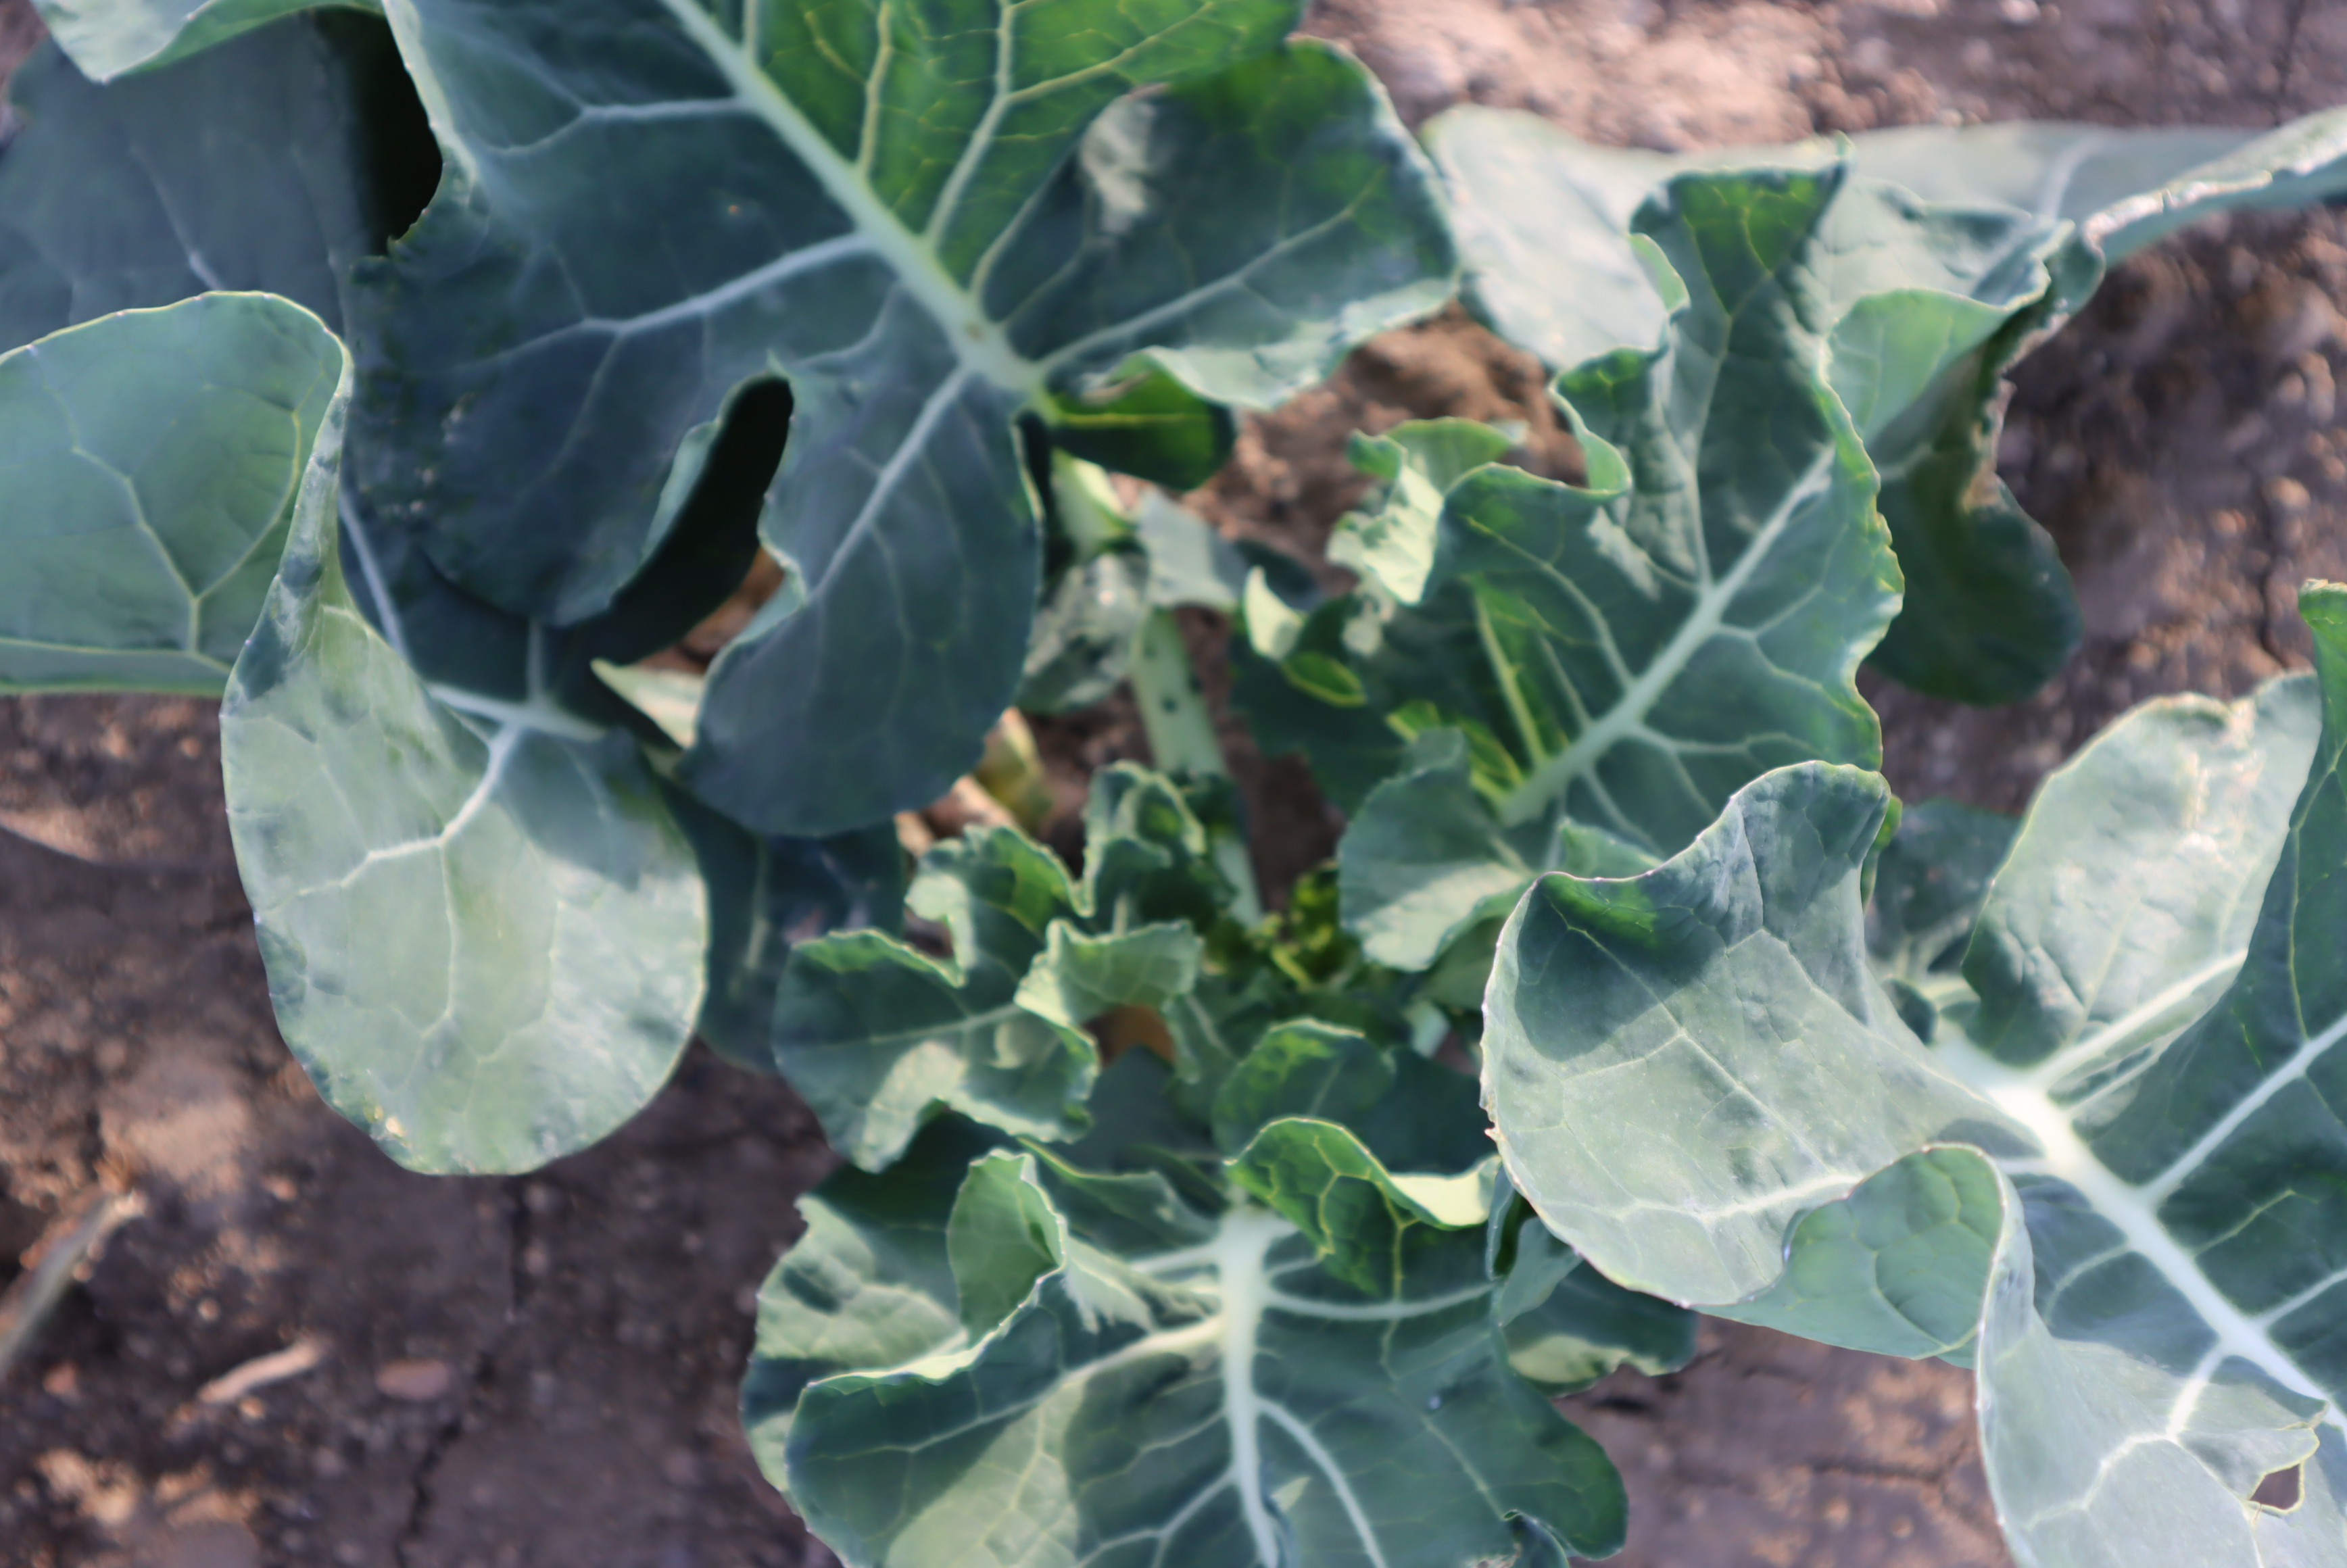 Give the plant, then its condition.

broccoli, healthy
